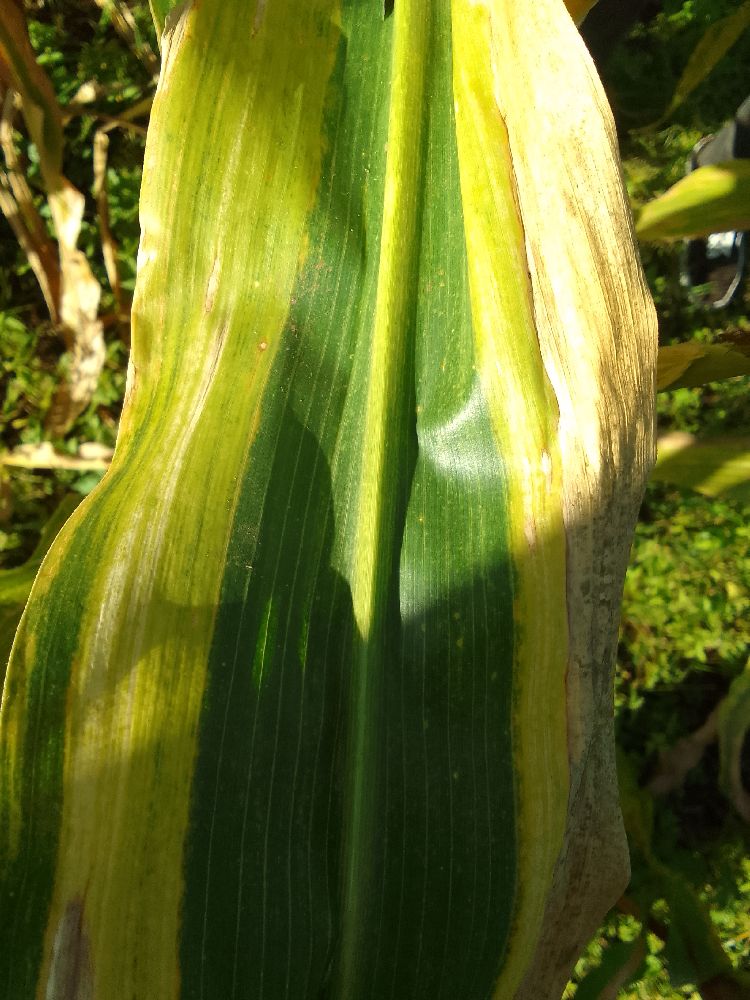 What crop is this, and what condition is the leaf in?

maize, maize lethal necrosis
